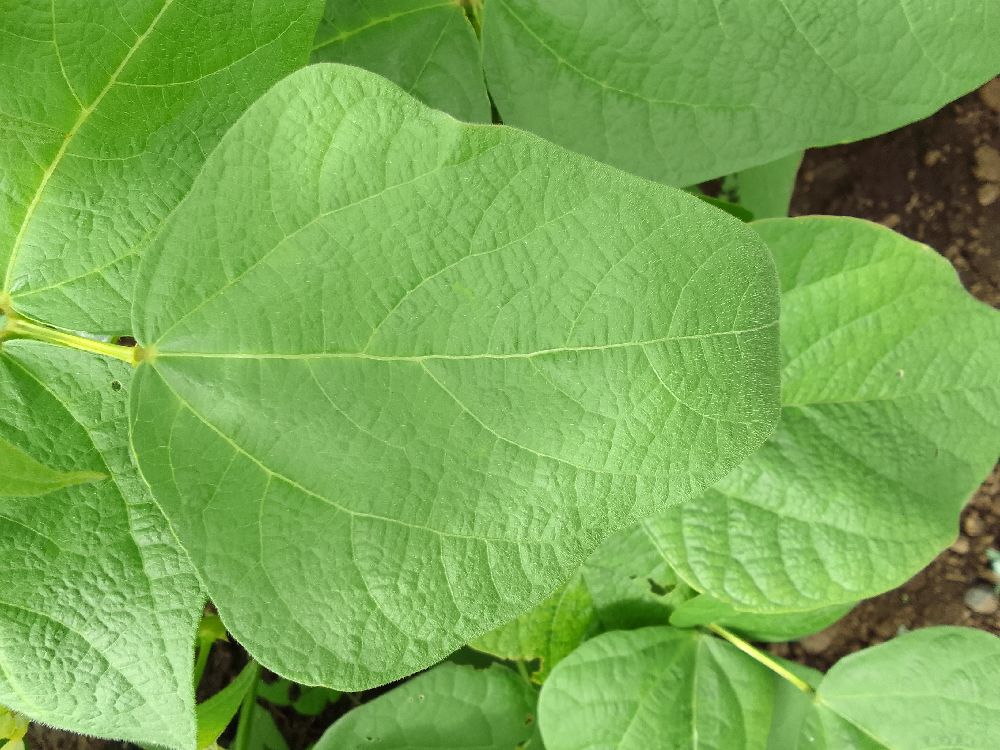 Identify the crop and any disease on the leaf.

common bean, healthy
